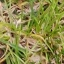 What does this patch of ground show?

grass
